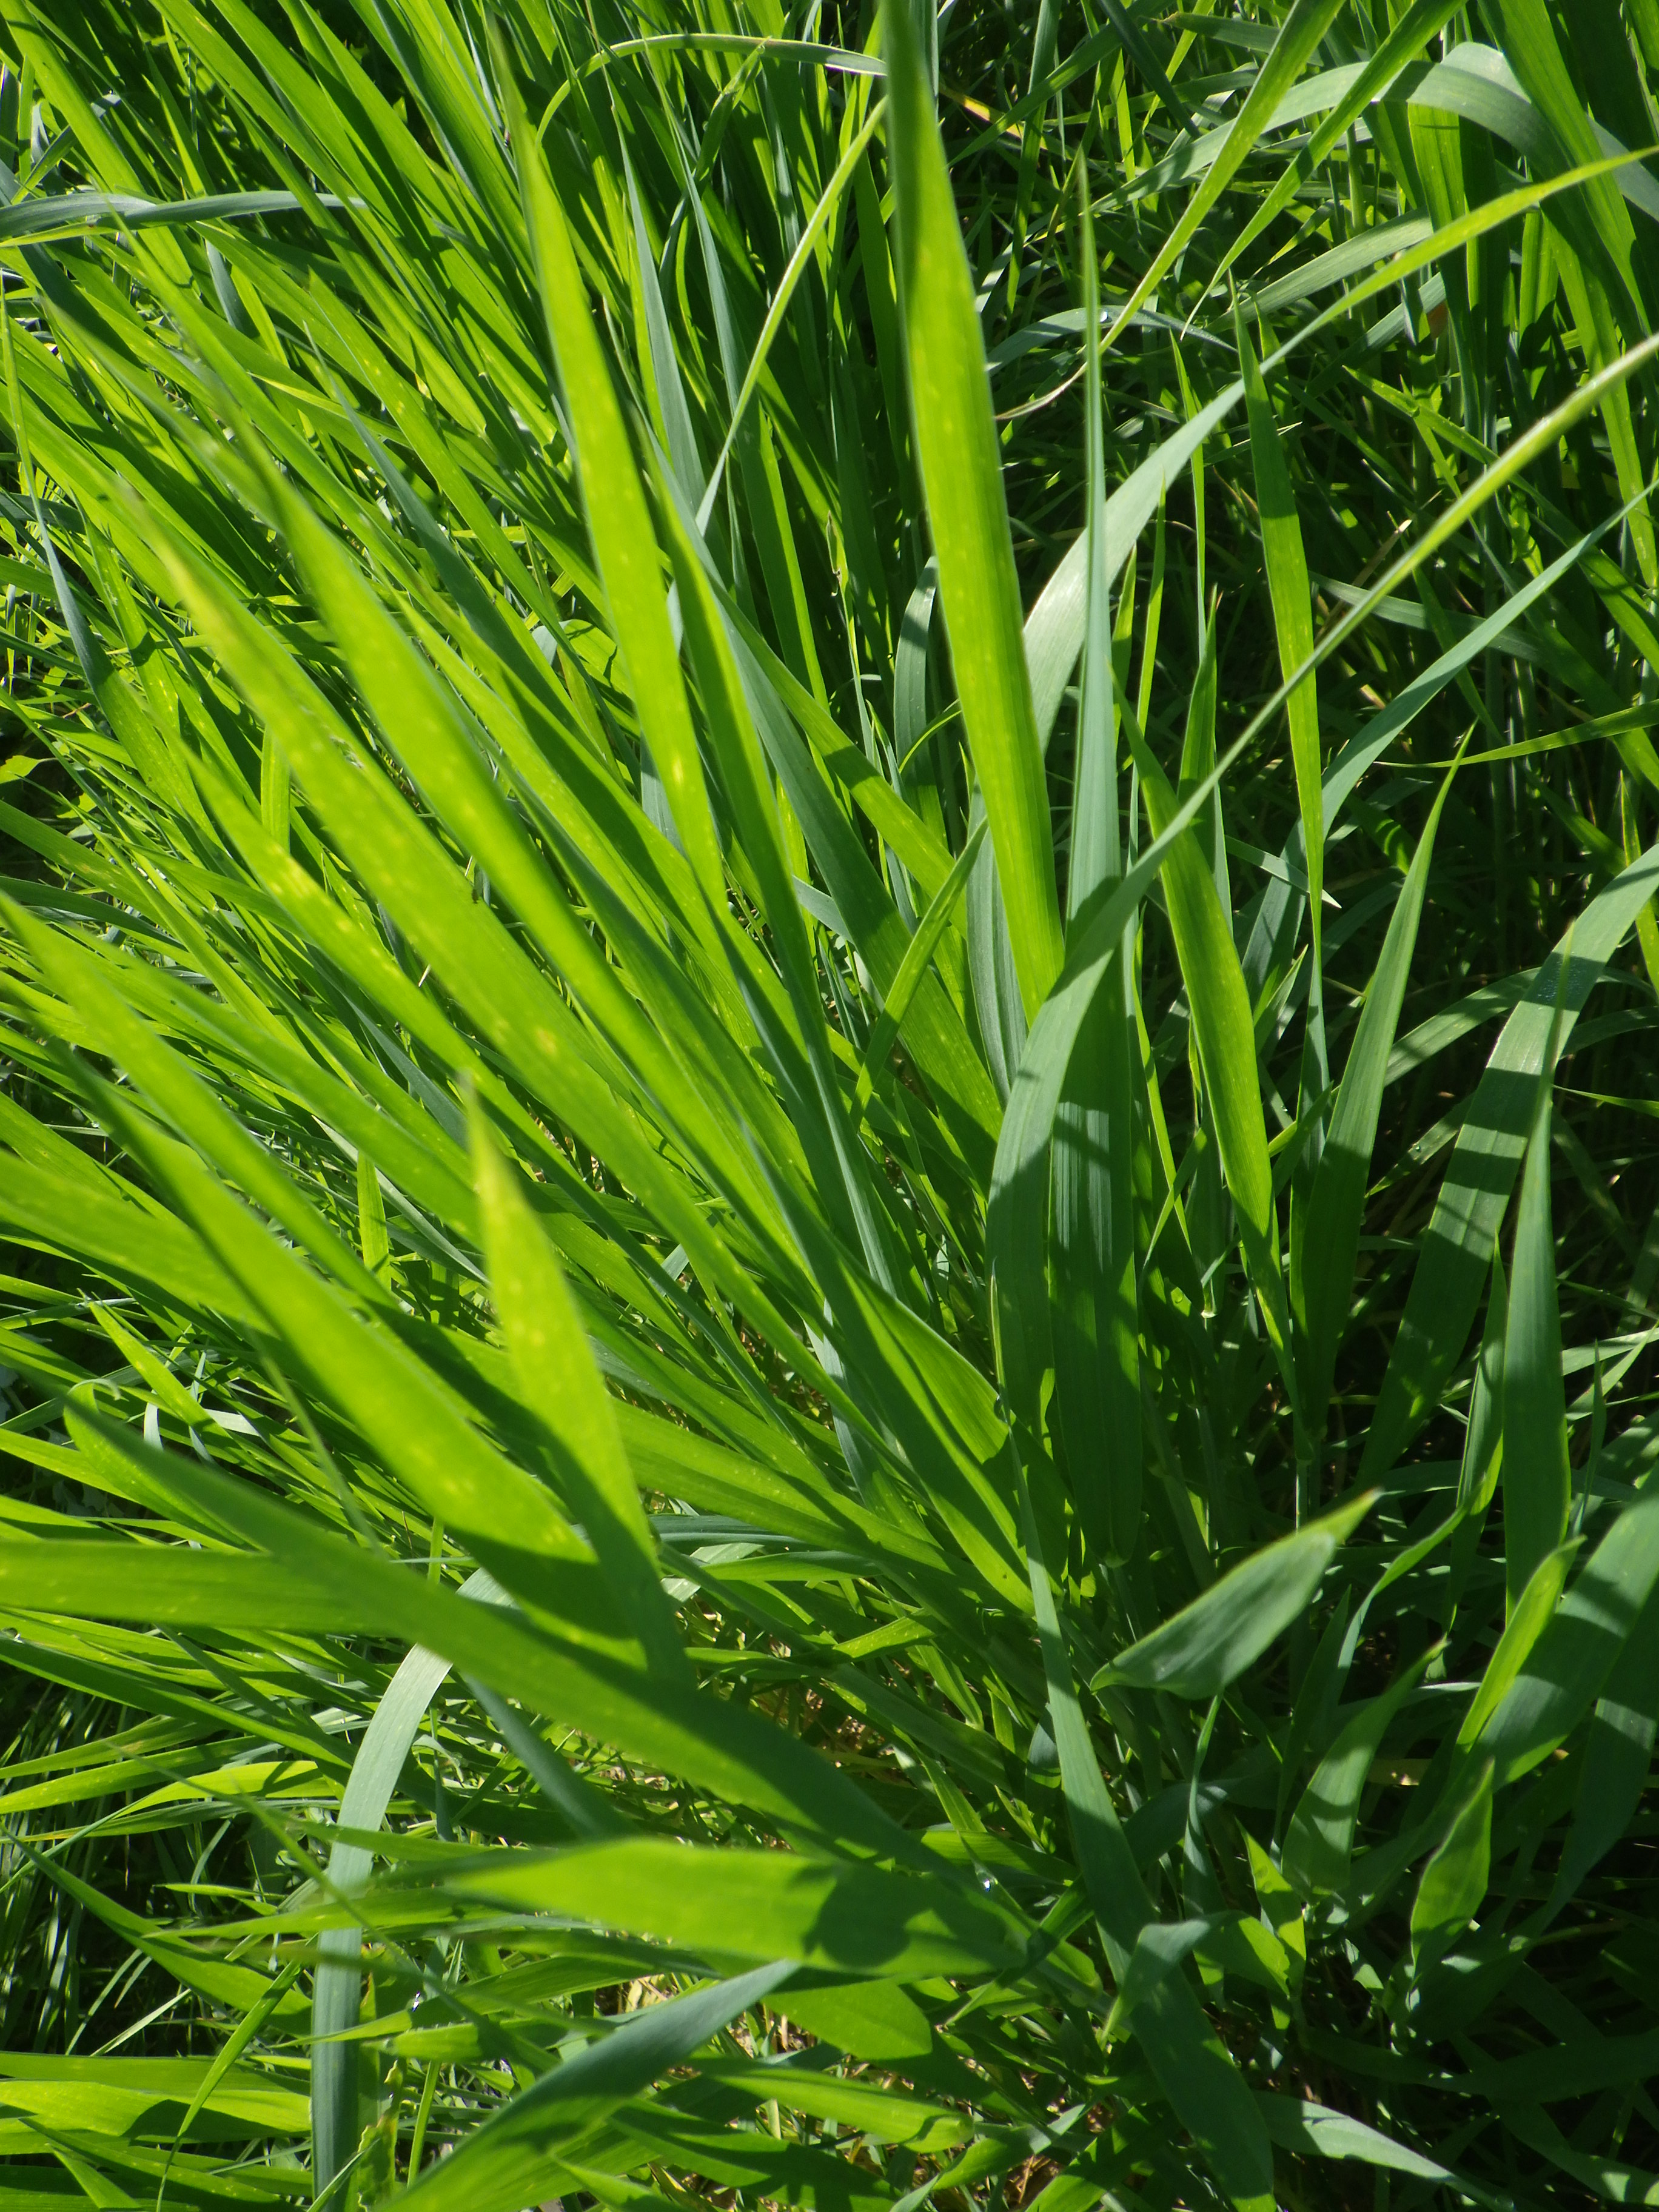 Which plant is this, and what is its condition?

emmer, aphids
